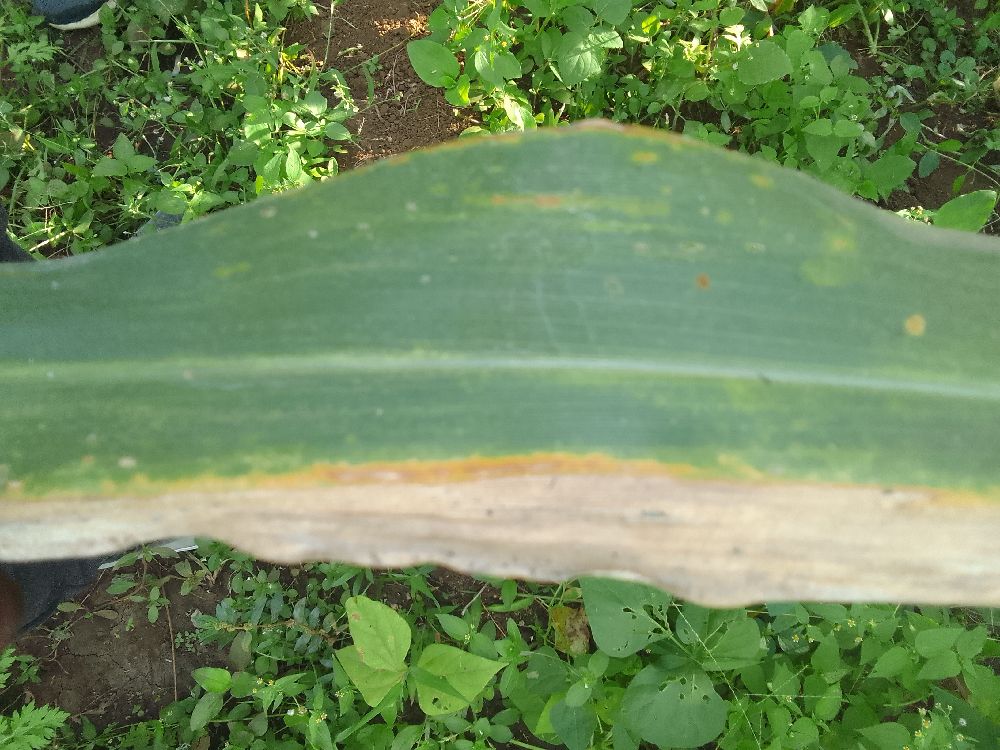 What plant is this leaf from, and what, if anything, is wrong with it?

maize, maize lethal necrosis
